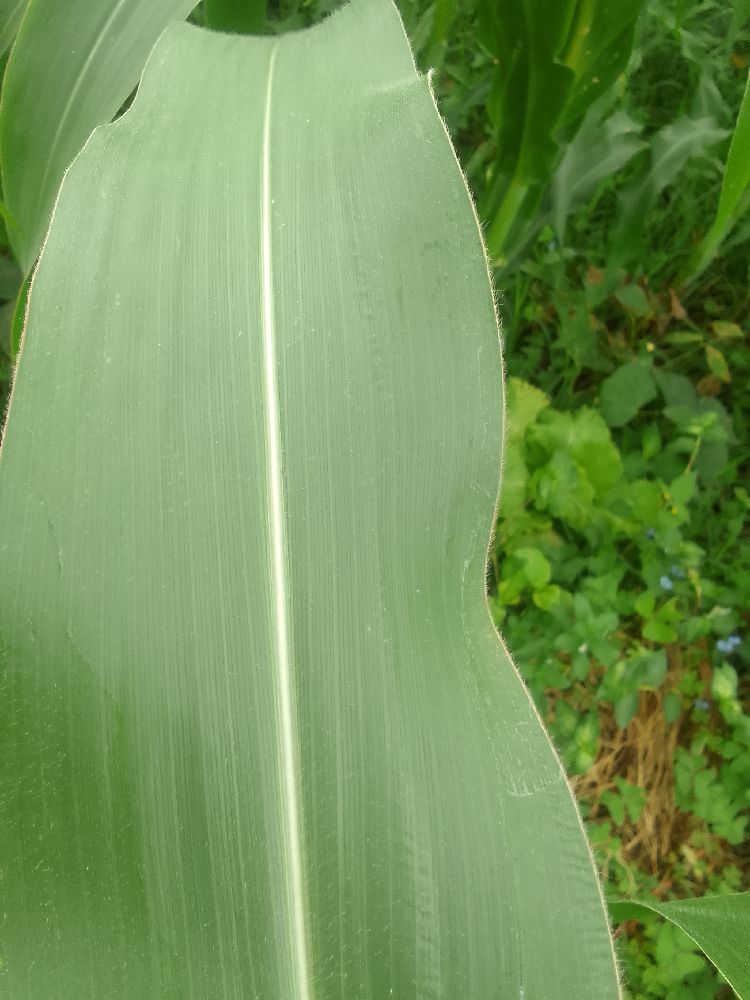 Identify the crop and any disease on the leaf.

maize, healthy
